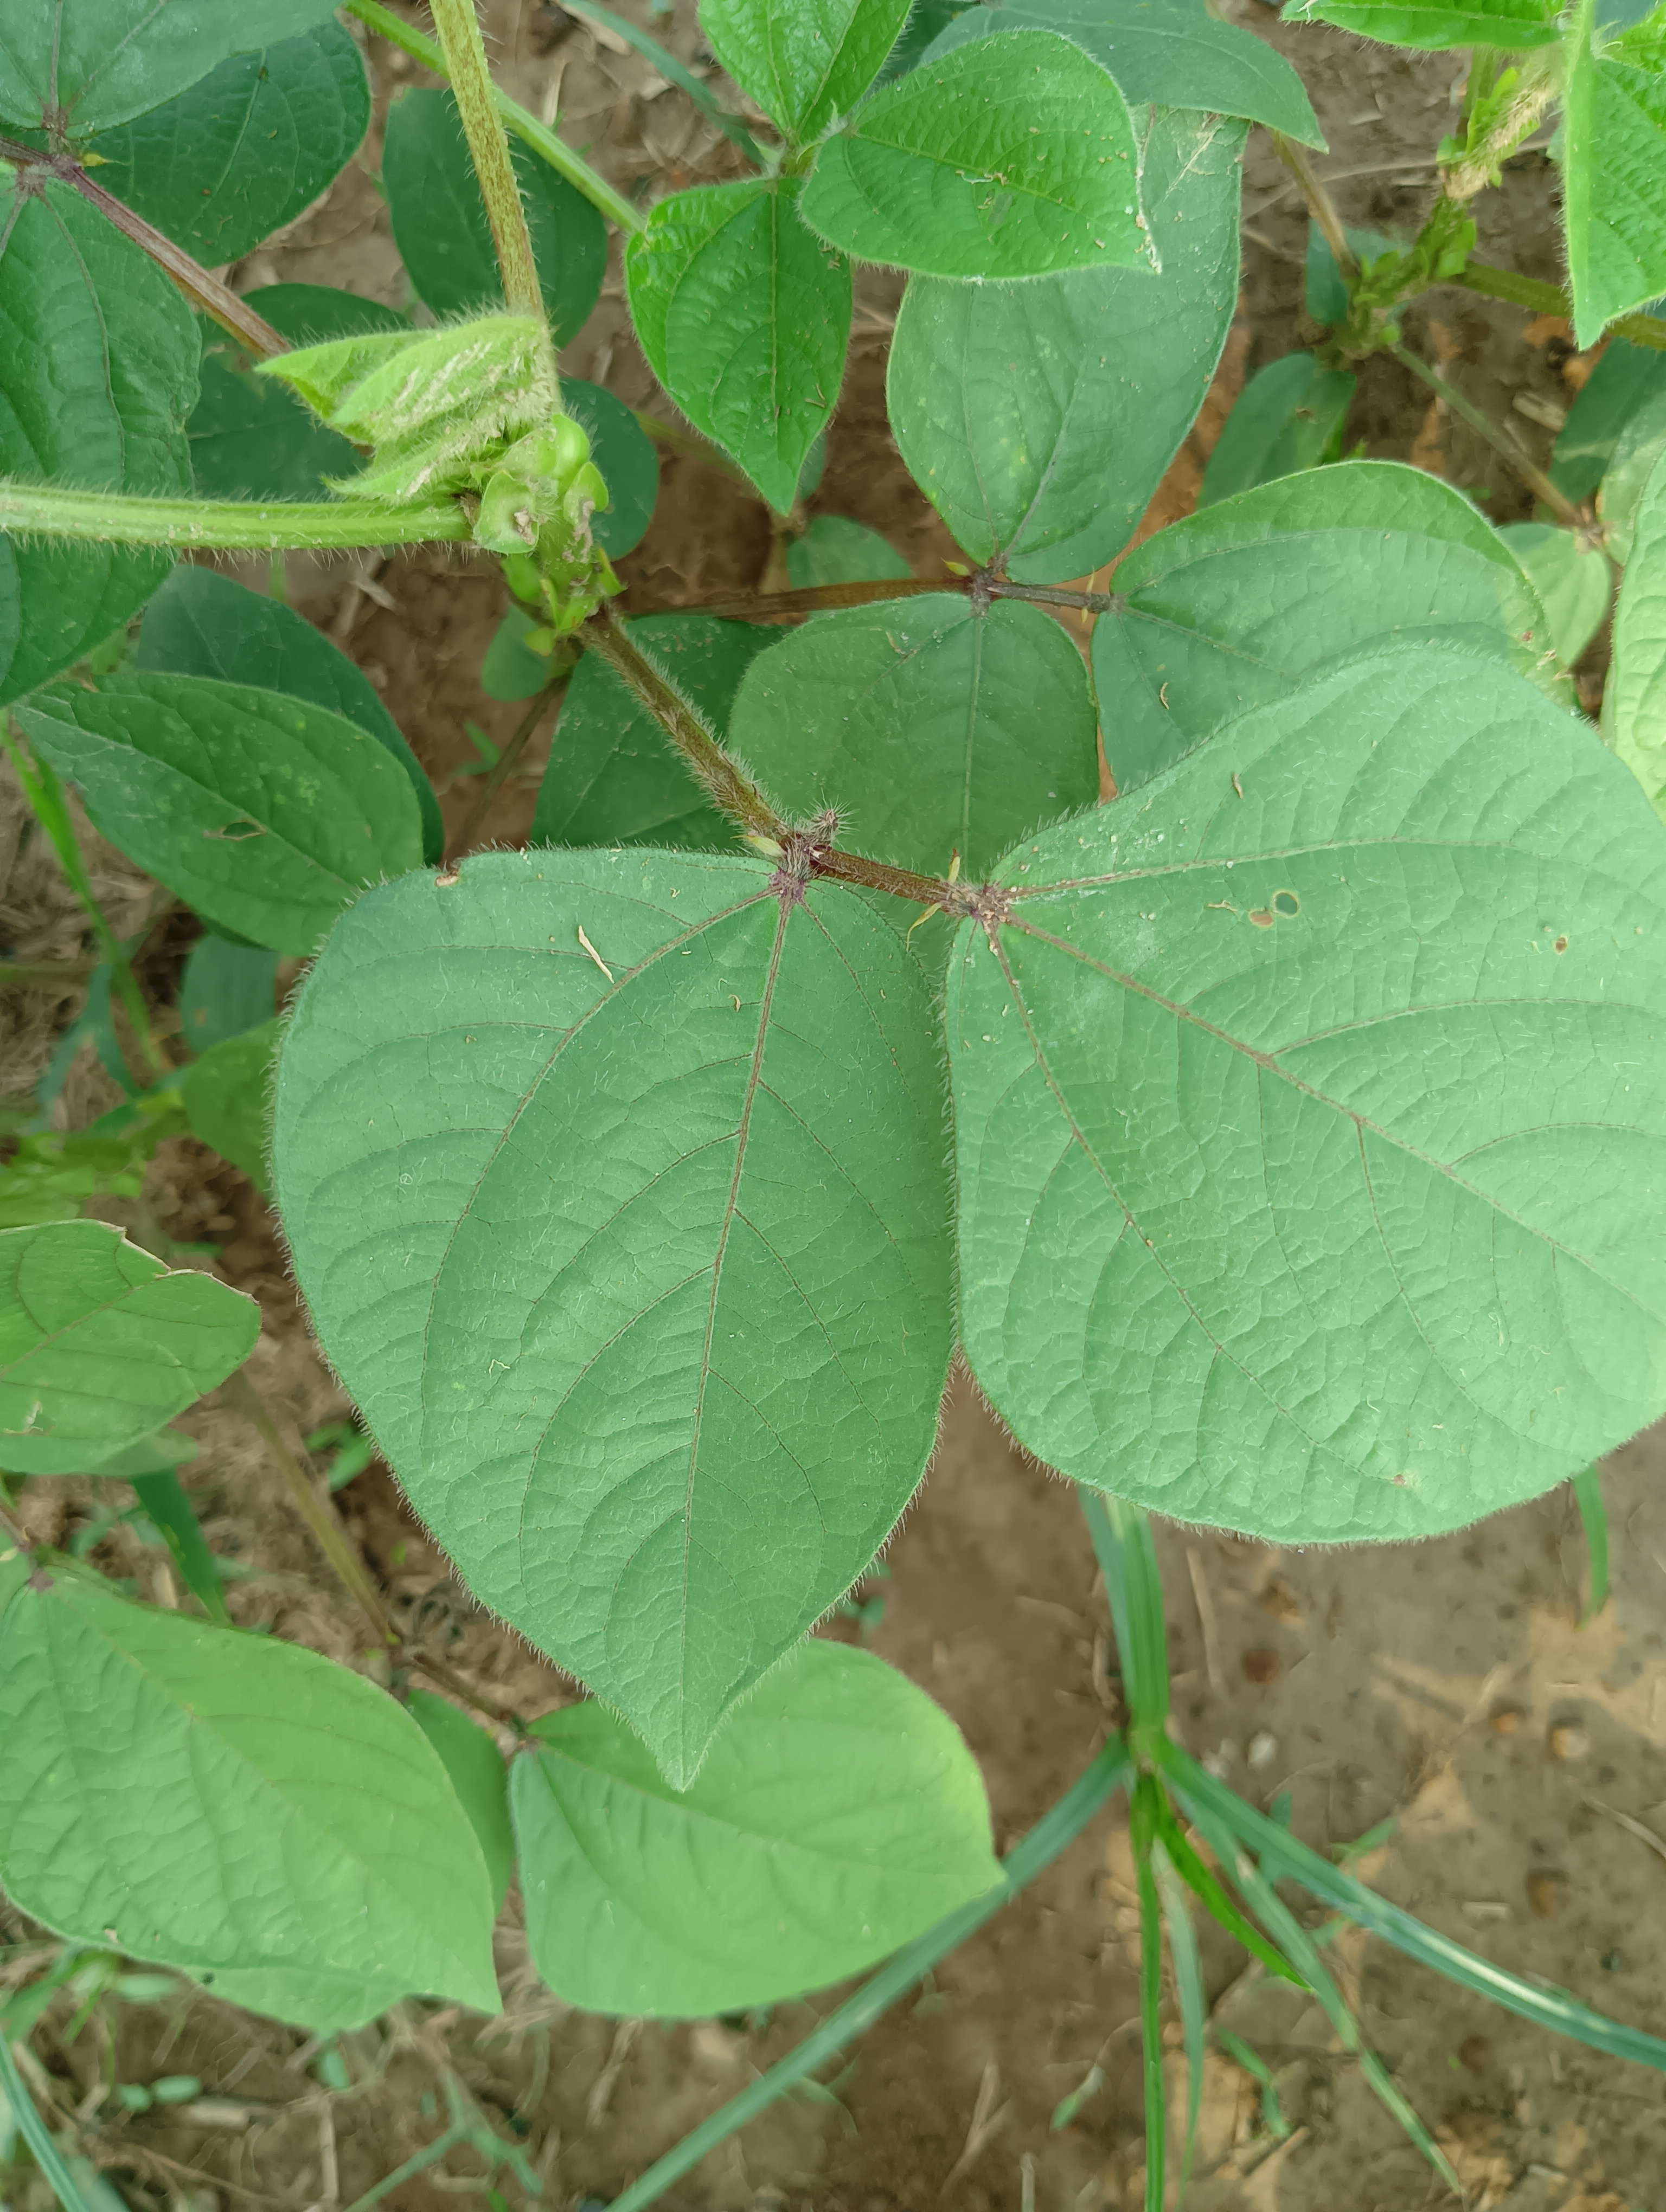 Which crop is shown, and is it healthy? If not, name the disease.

mungbean, healthy
